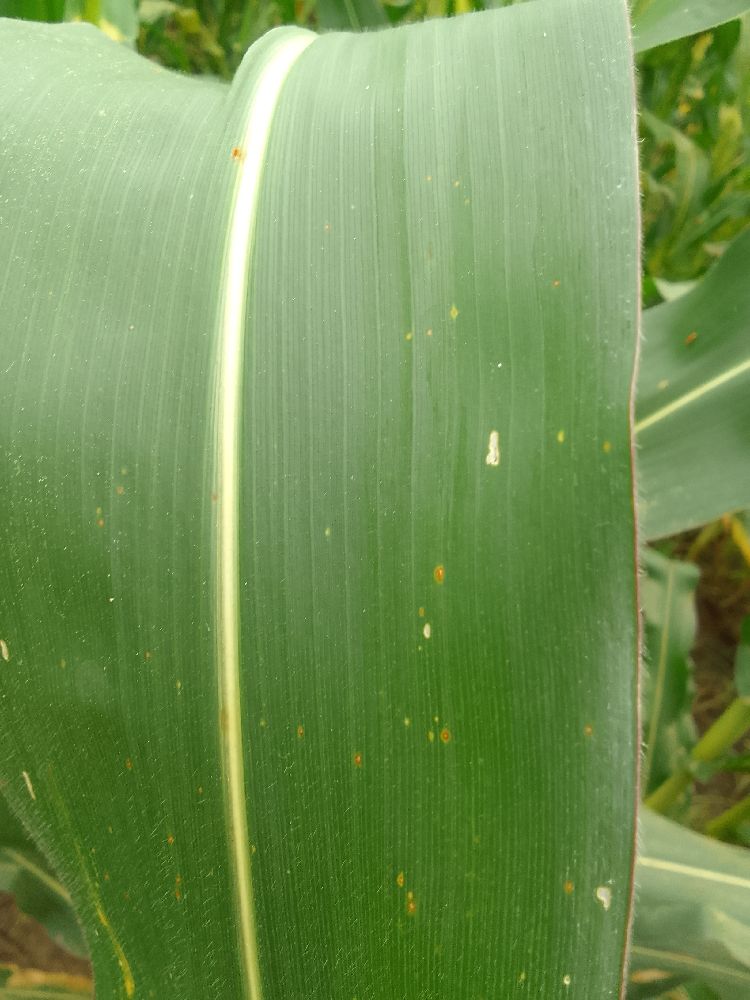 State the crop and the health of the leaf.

maize, healthy
